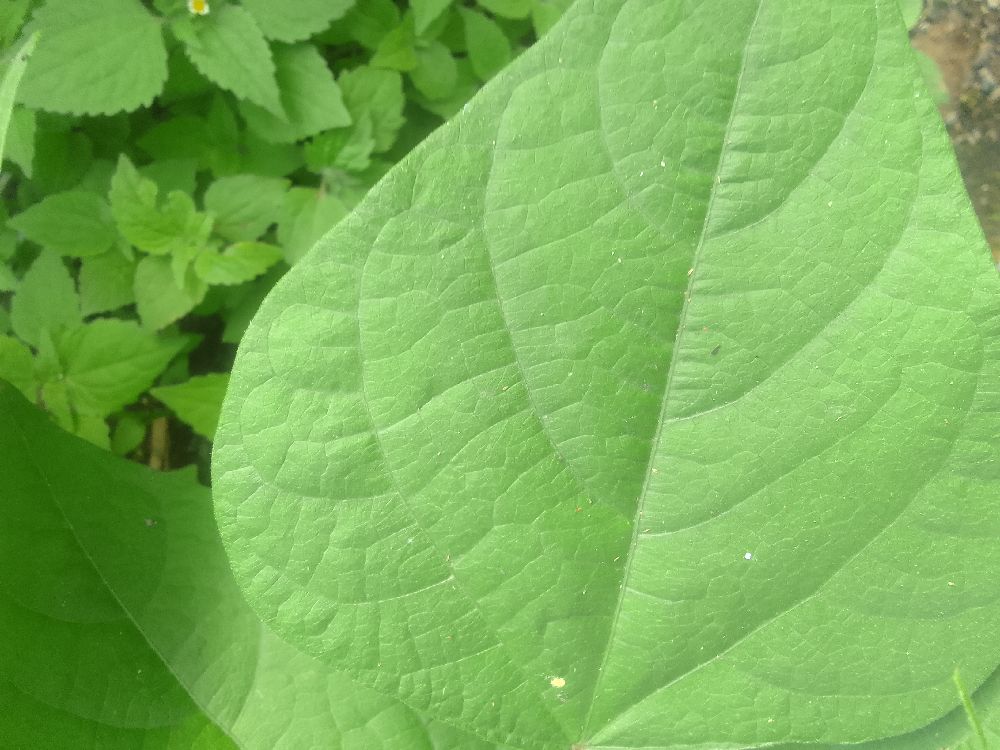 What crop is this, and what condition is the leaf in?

common bean, healthy
